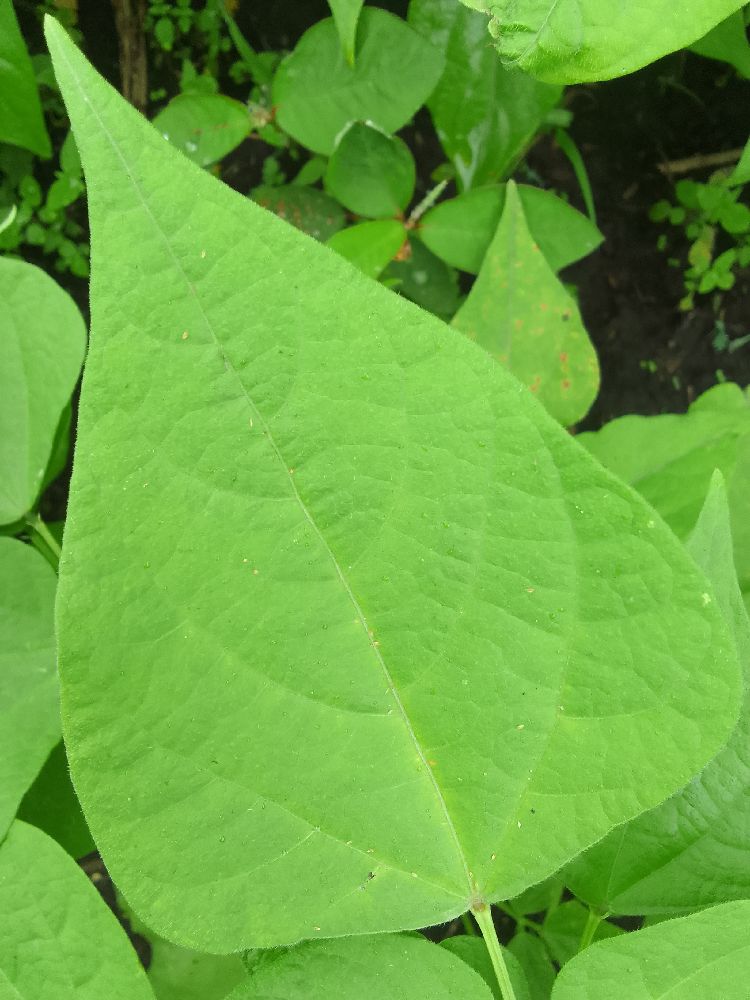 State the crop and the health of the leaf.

common bean, healthy
